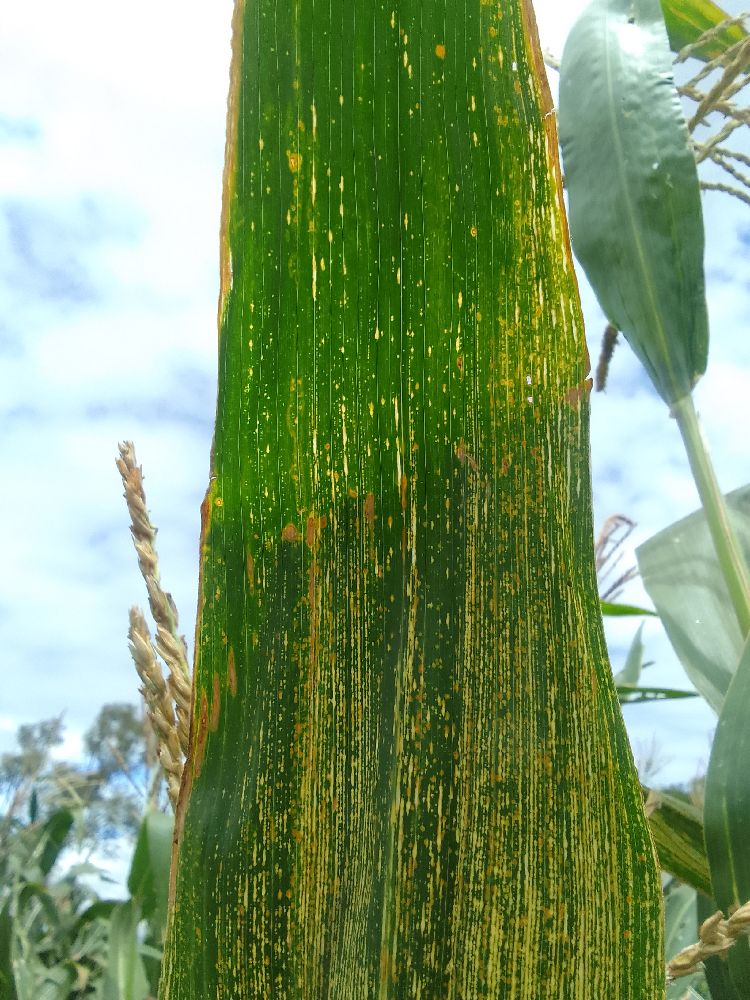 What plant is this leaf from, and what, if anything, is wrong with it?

maize, maize streak virus
